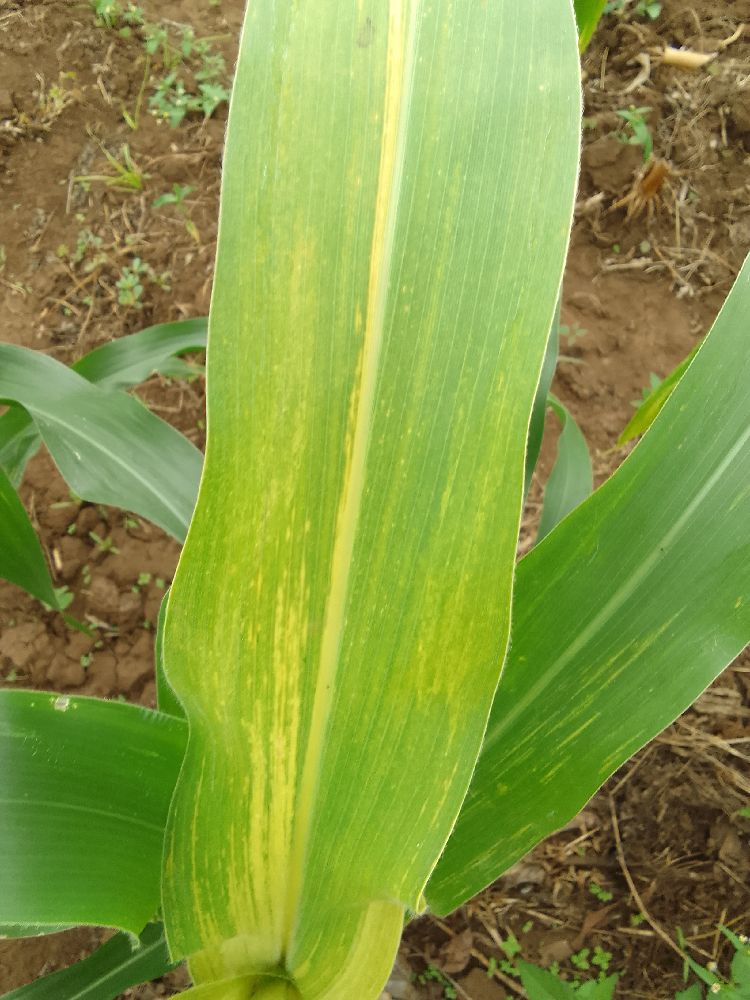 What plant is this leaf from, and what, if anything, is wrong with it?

maize, maize lethal necrosis
